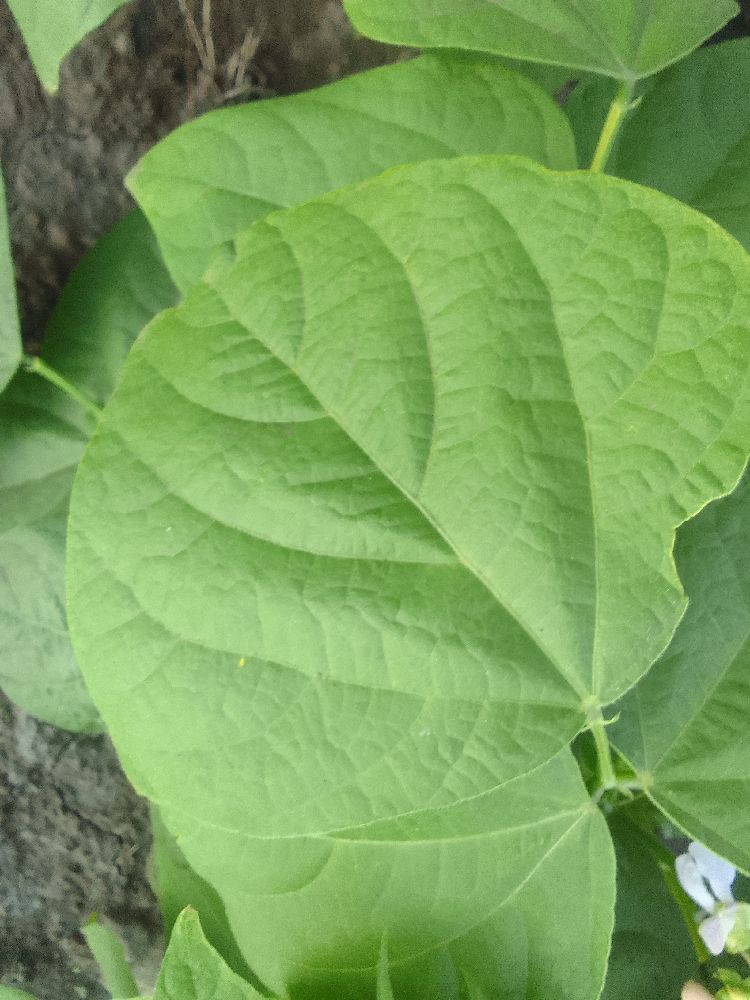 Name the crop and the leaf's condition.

common bean, healthy
